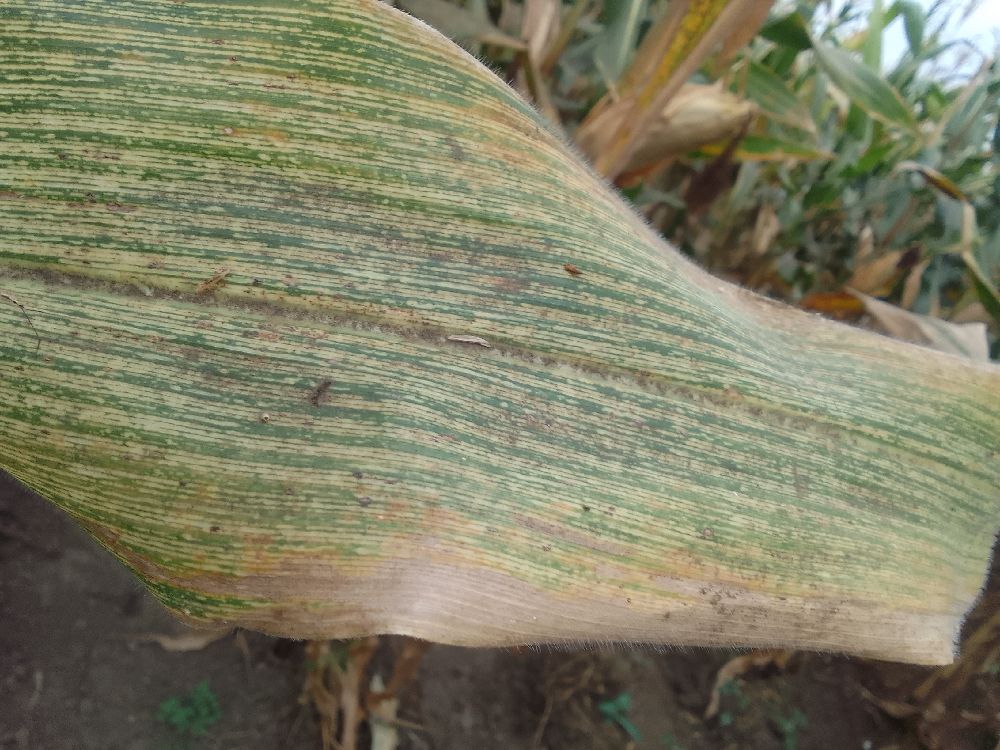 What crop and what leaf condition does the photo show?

maize, maize streak virus
